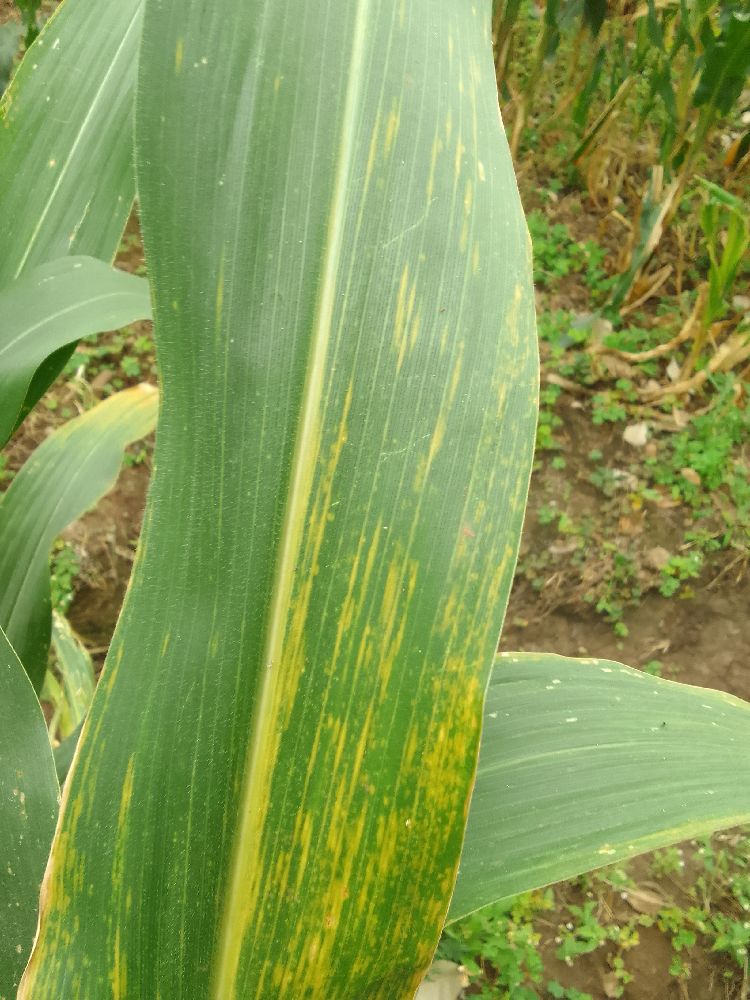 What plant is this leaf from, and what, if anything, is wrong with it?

maize, maize lethal necrosis
